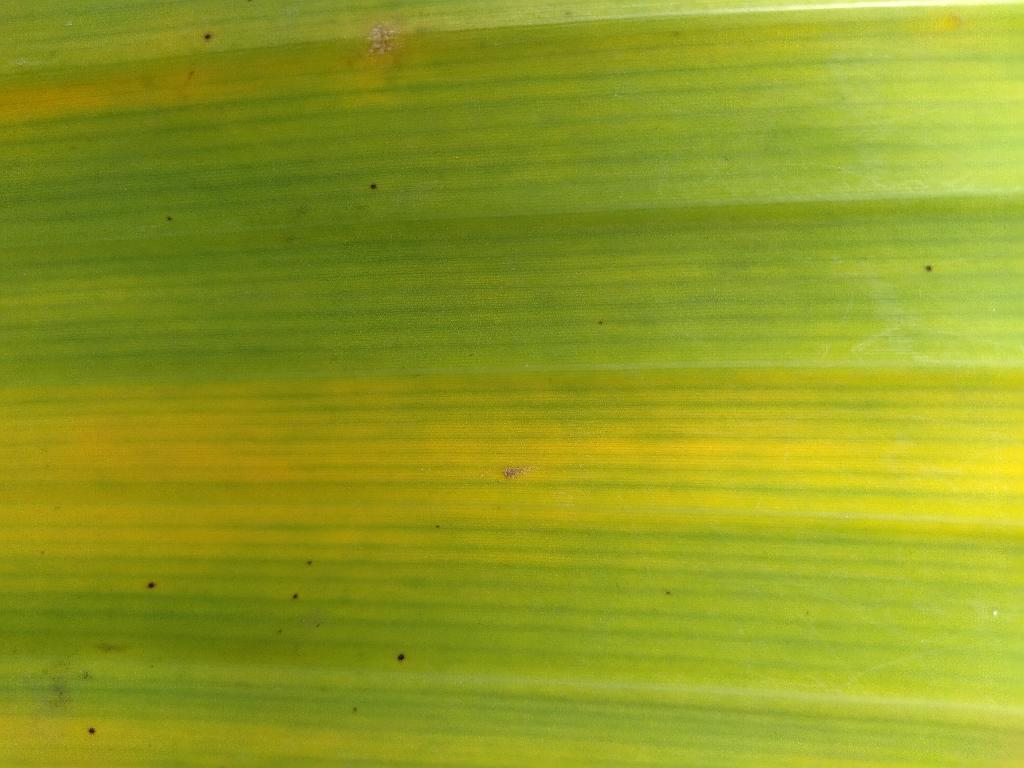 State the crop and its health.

banana, fusarium wilt race 1
